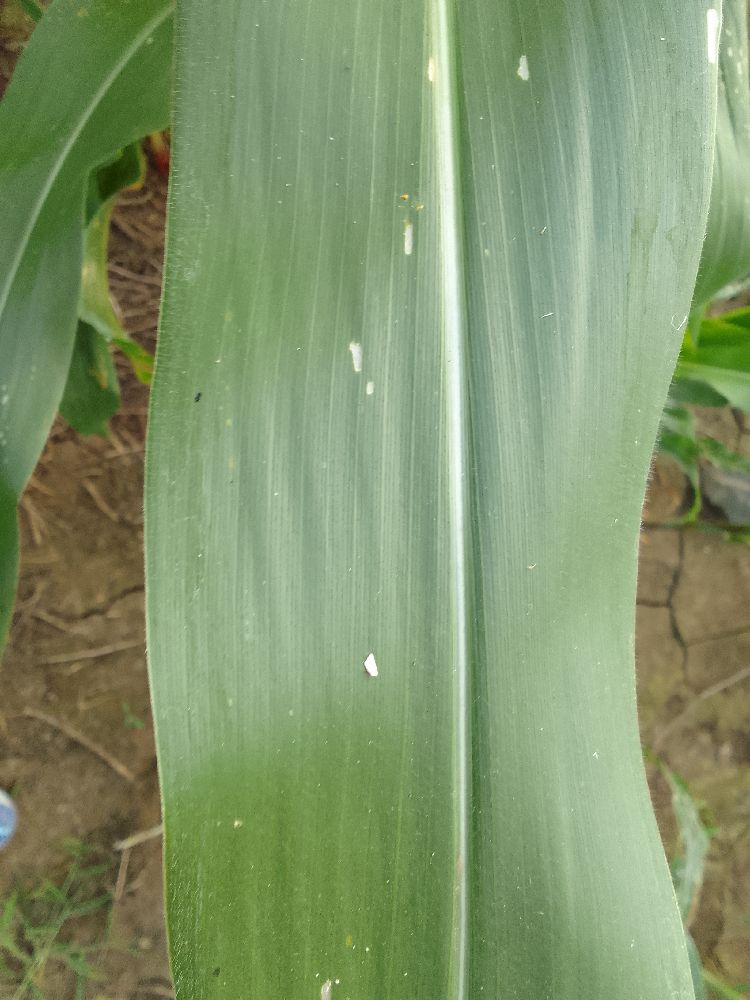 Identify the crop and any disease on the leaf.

maize, healthy
